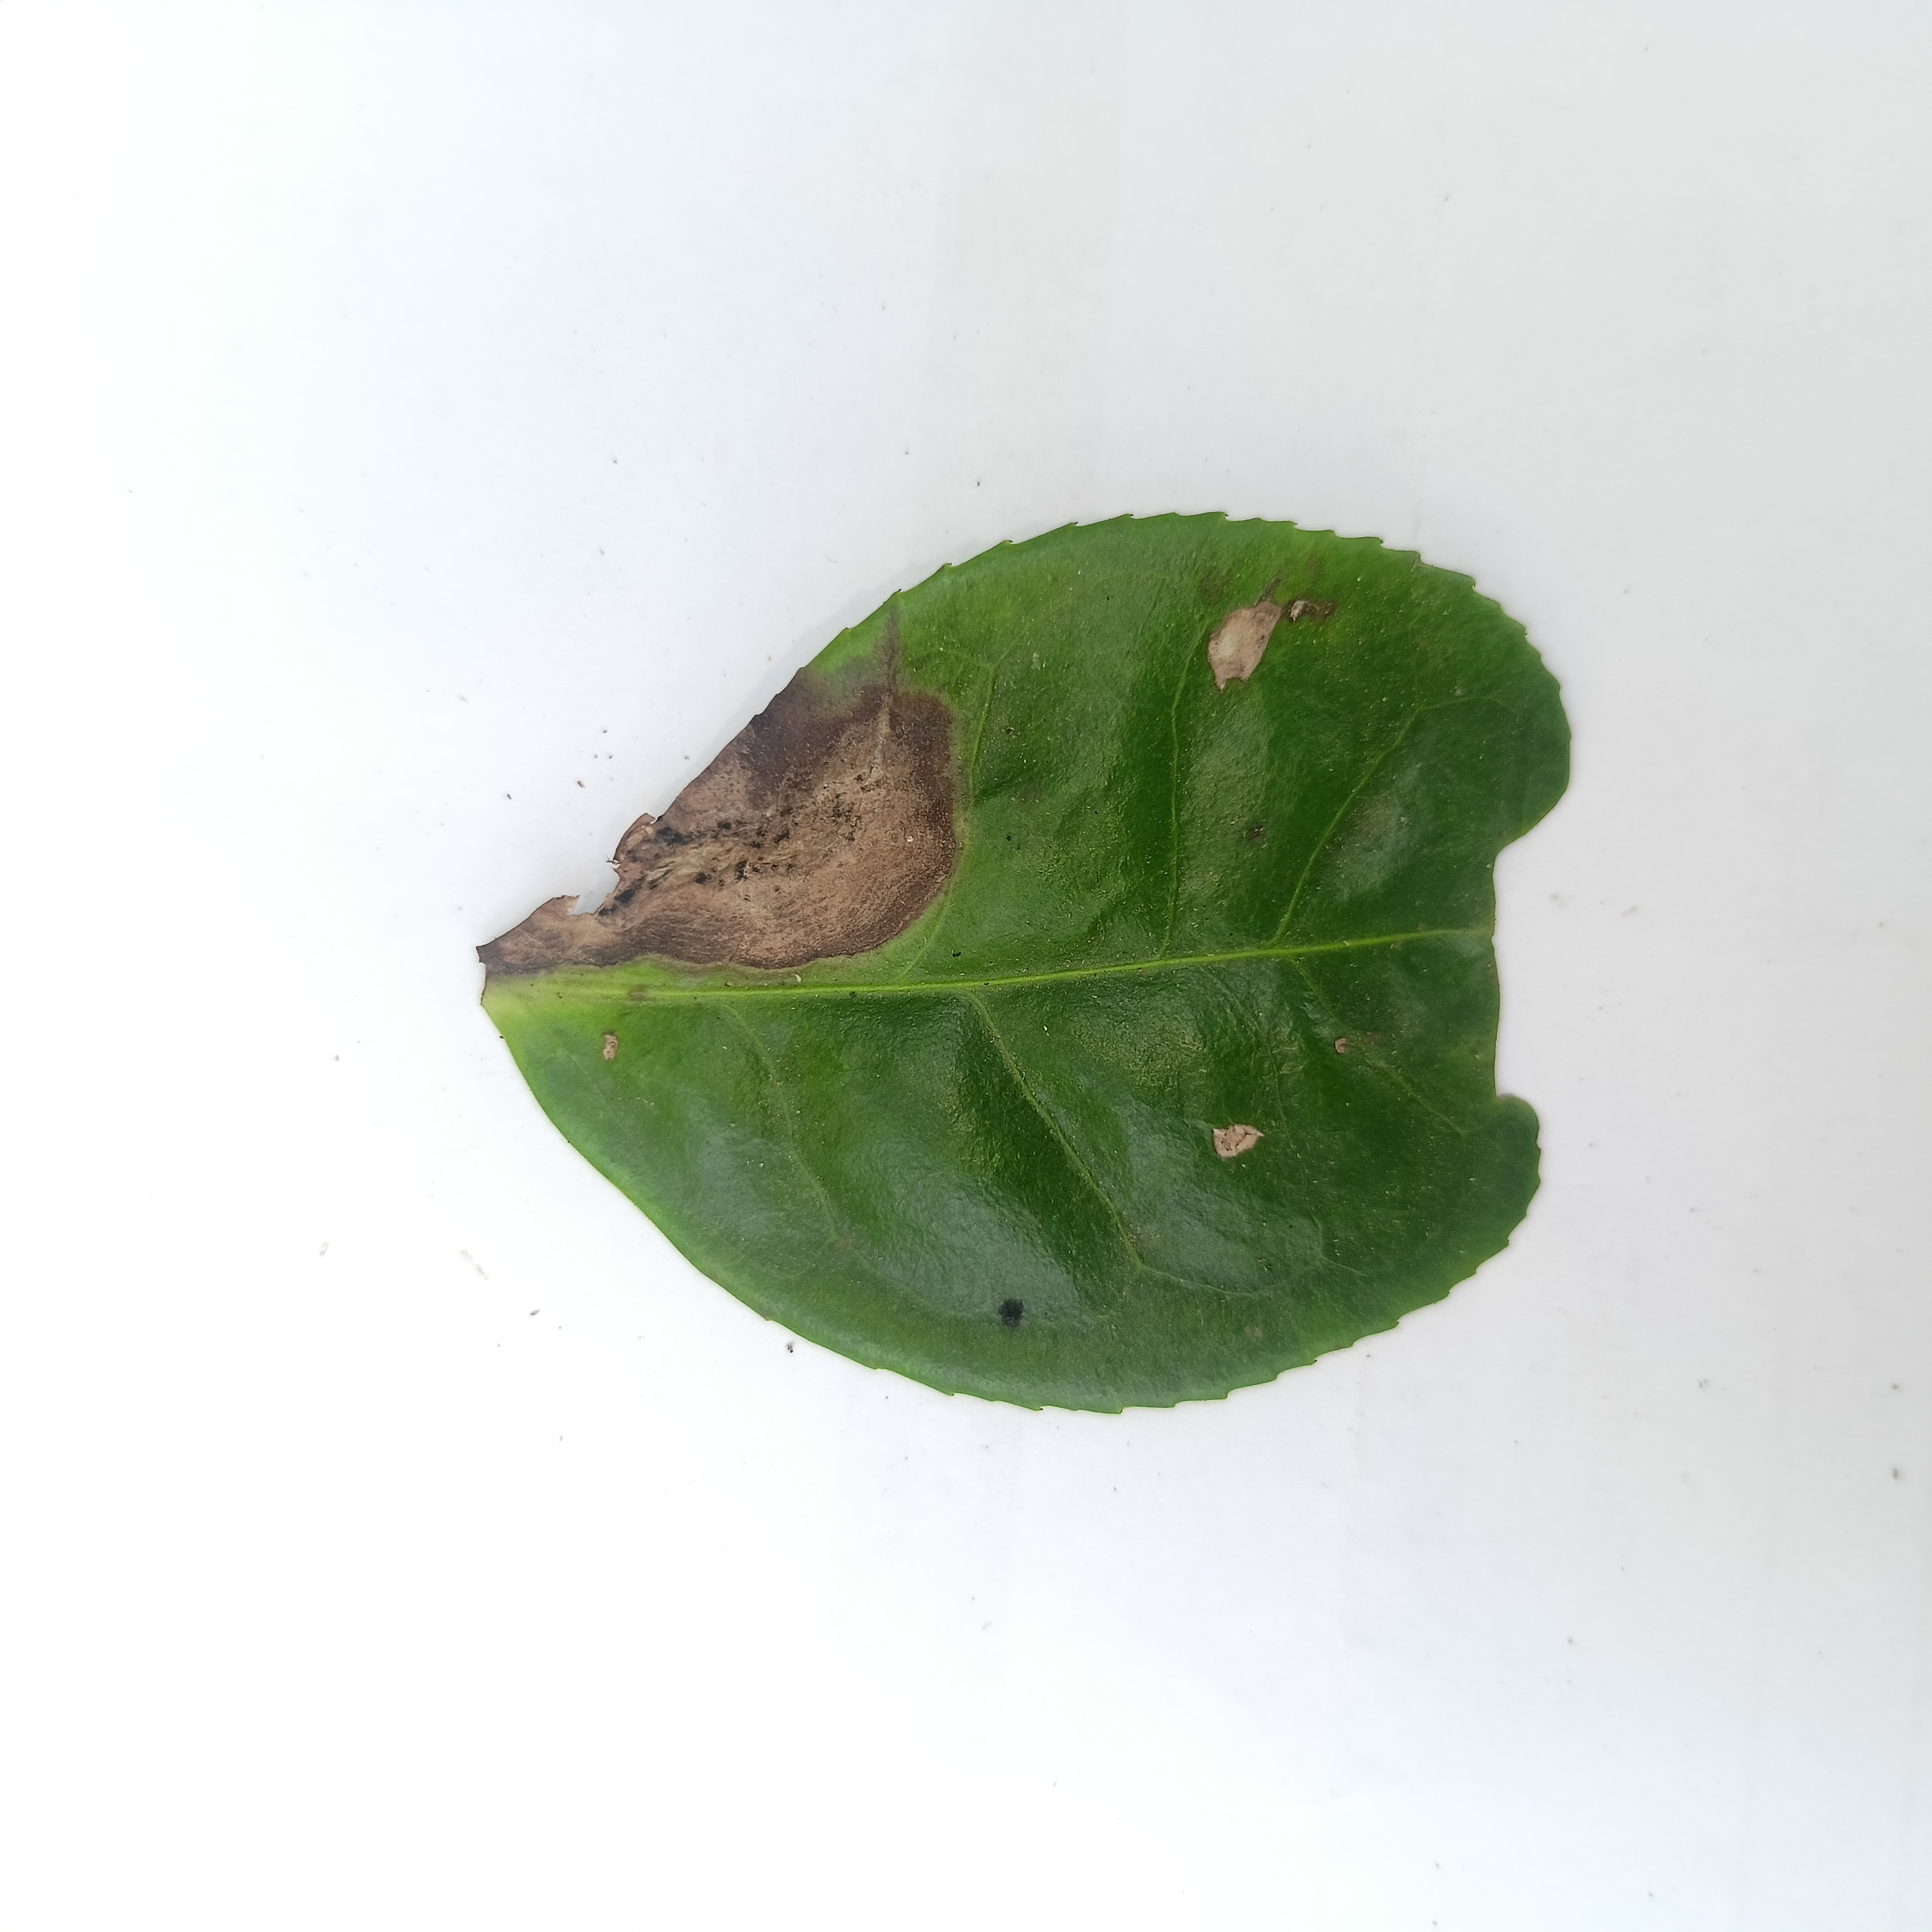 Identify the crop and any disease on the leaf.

tea, brown blight
